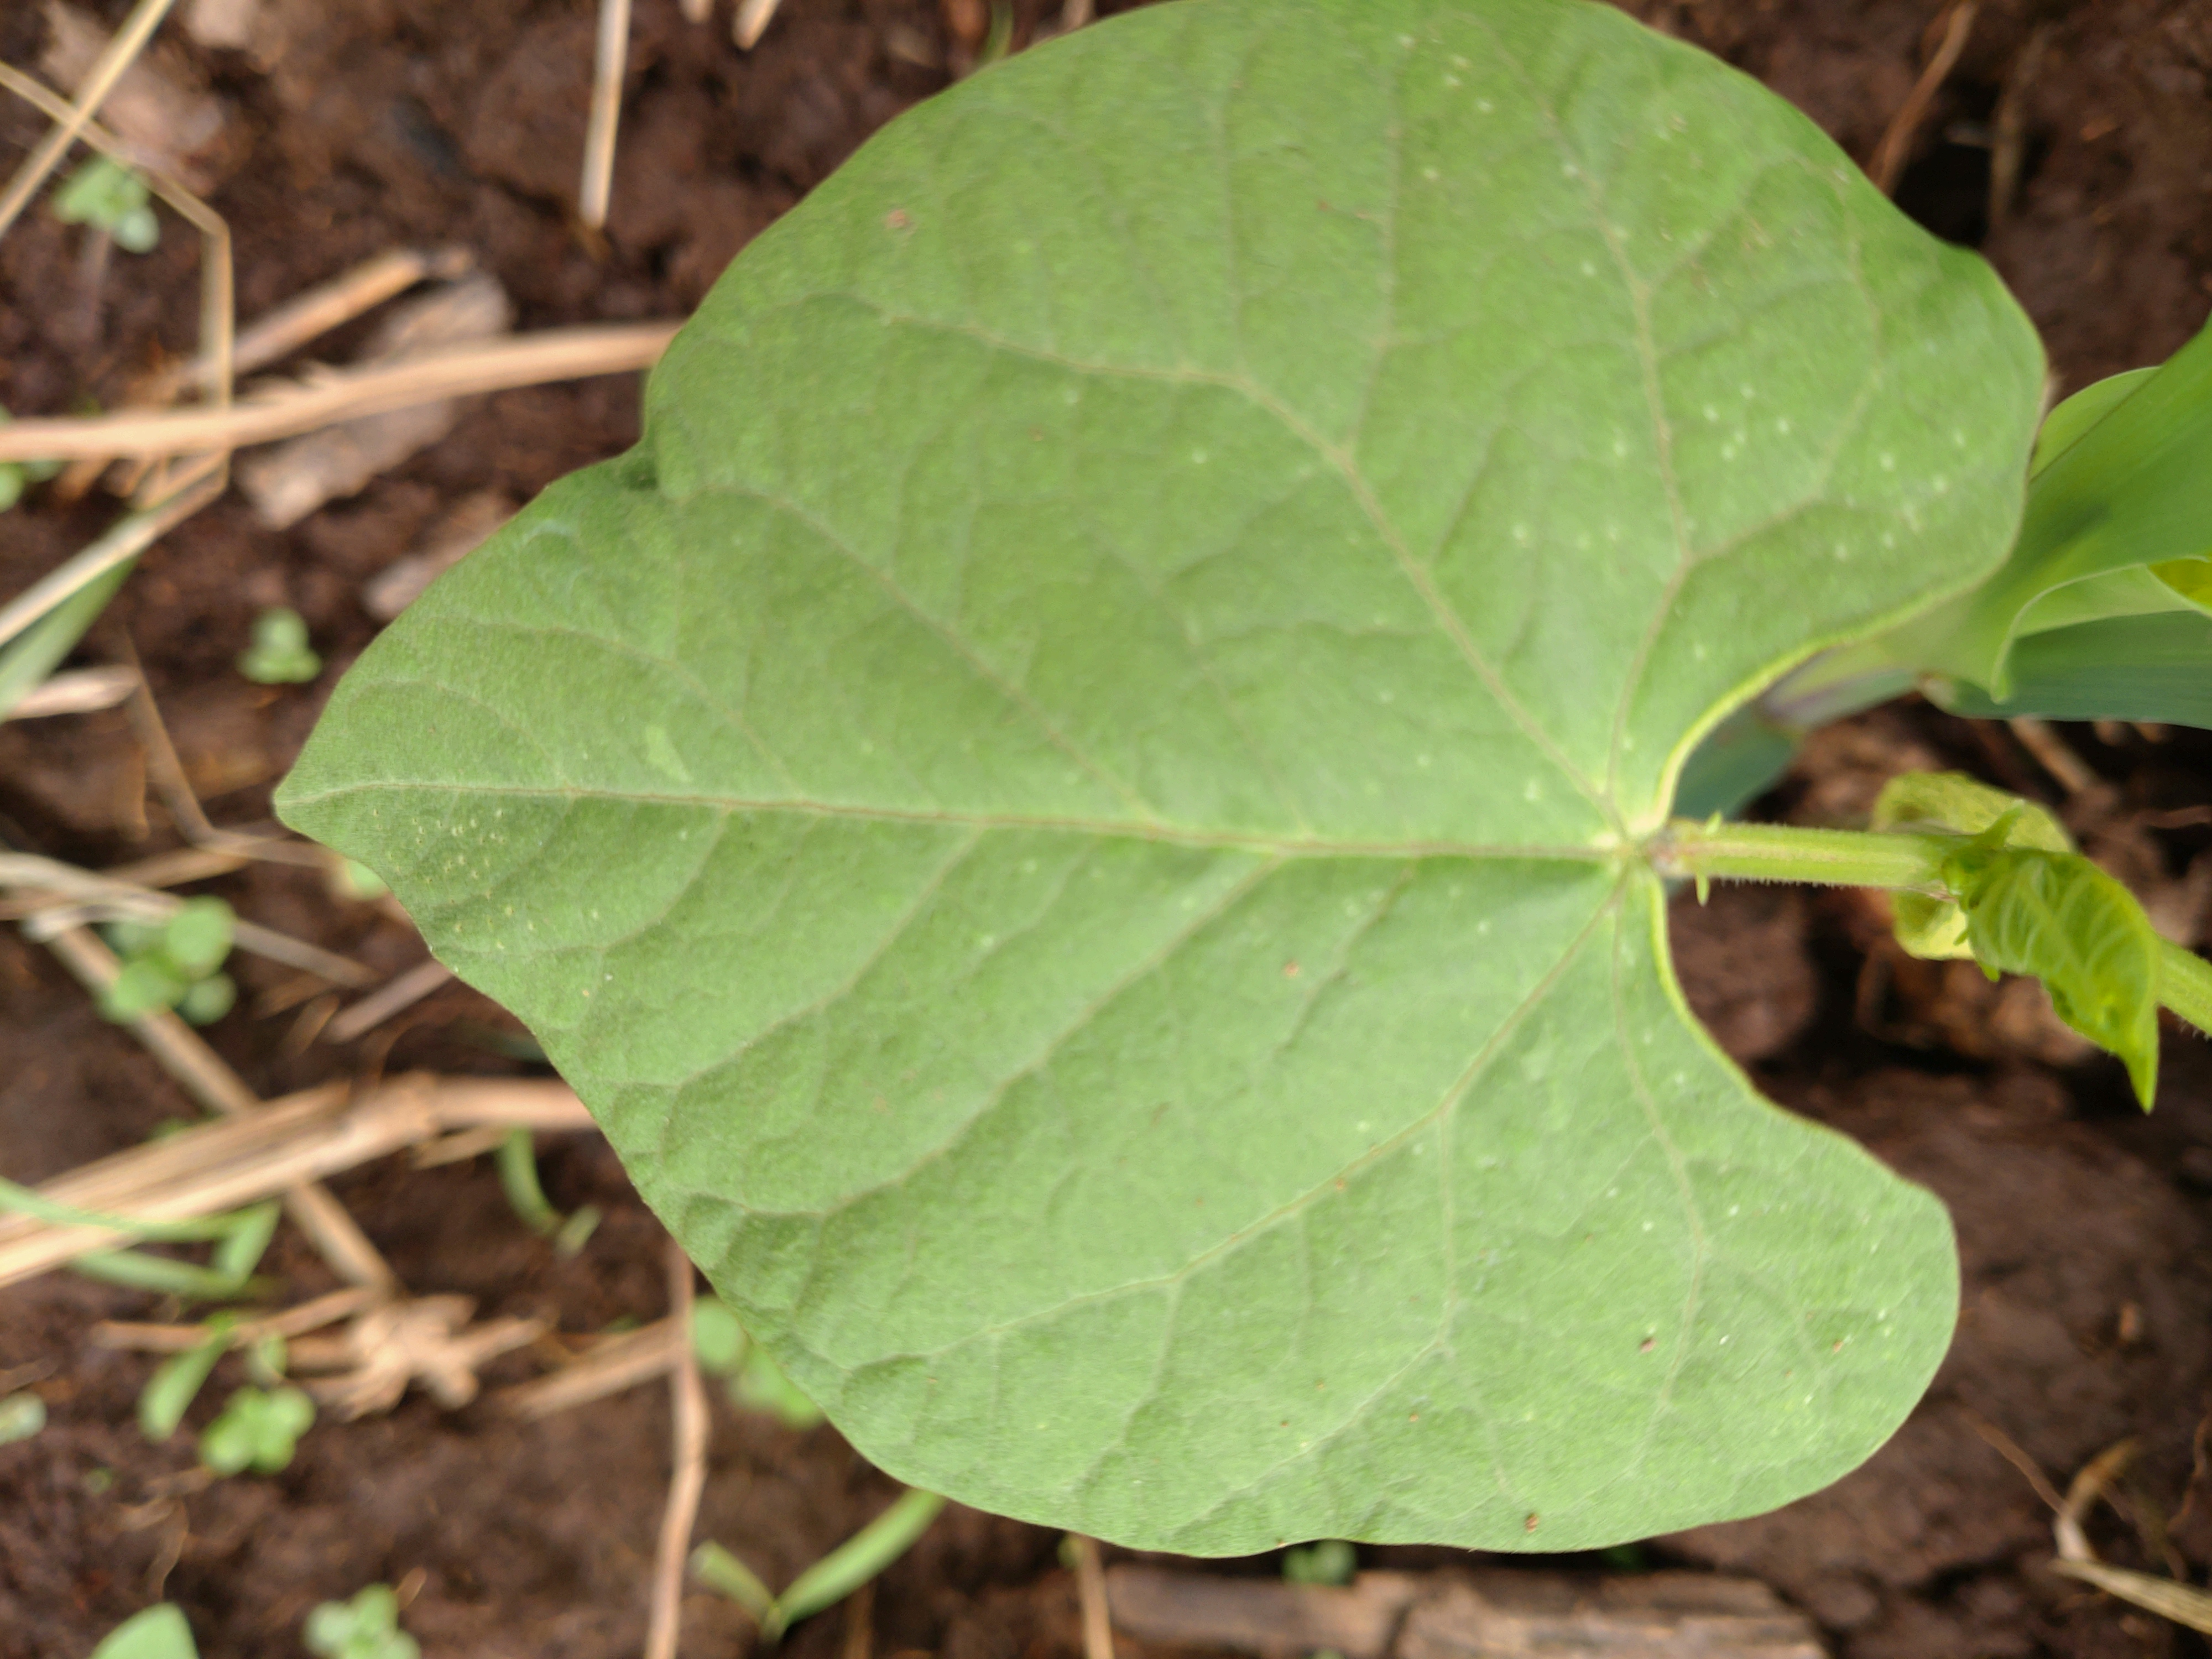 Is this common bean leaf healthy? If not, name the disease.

healthy
